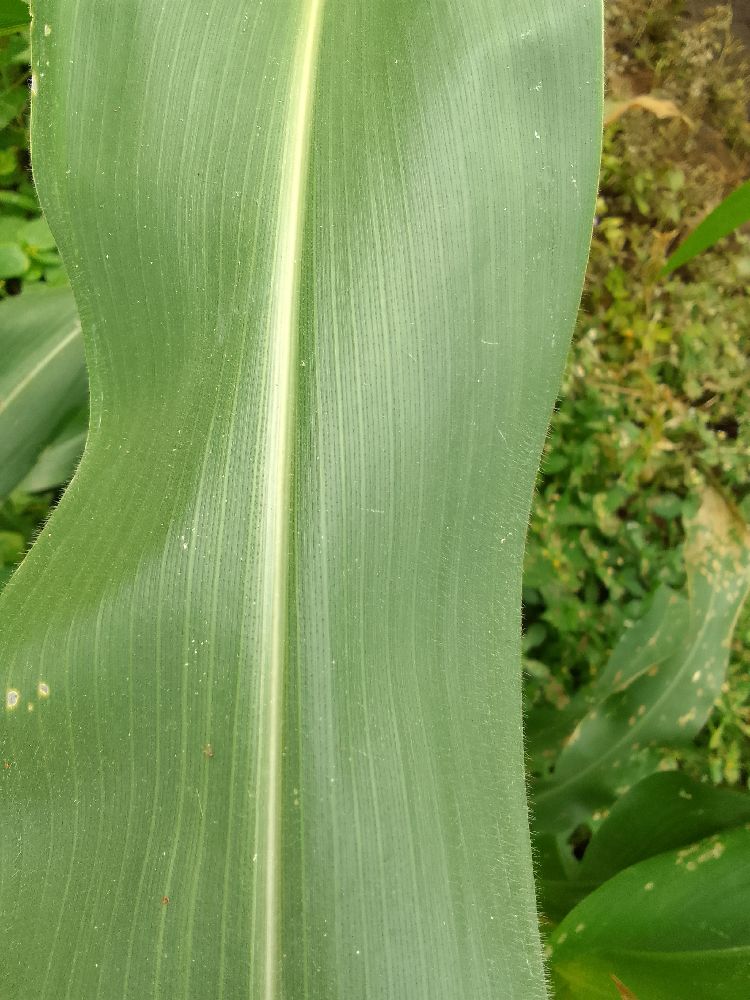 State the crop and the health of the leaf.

maize, healthy
